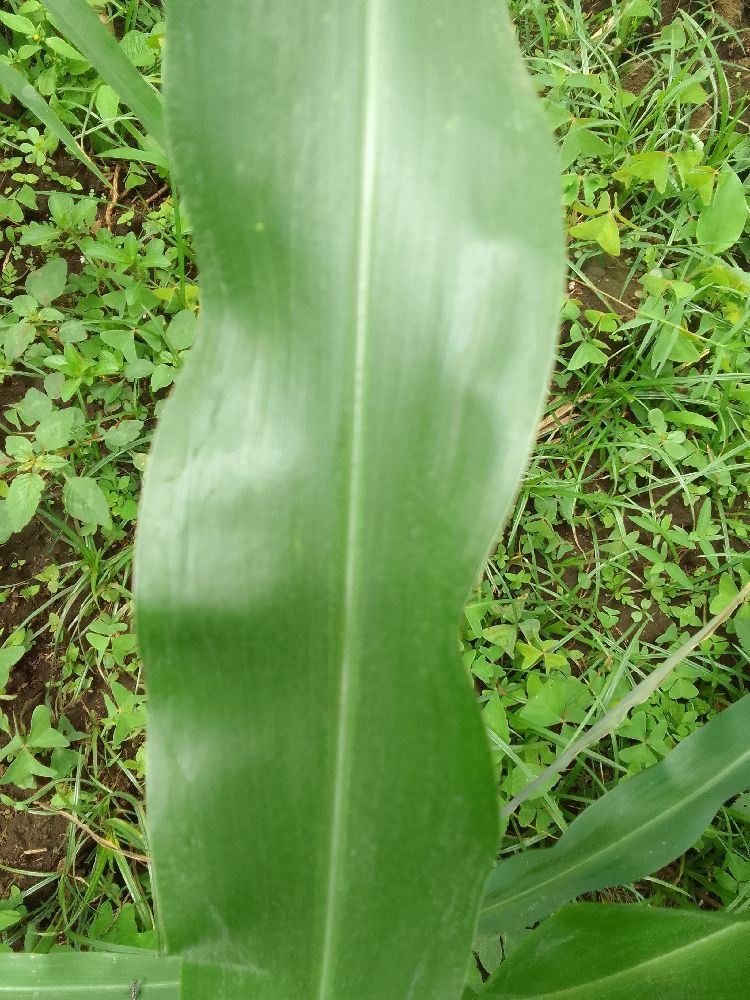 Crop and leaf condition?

maize, healthy
